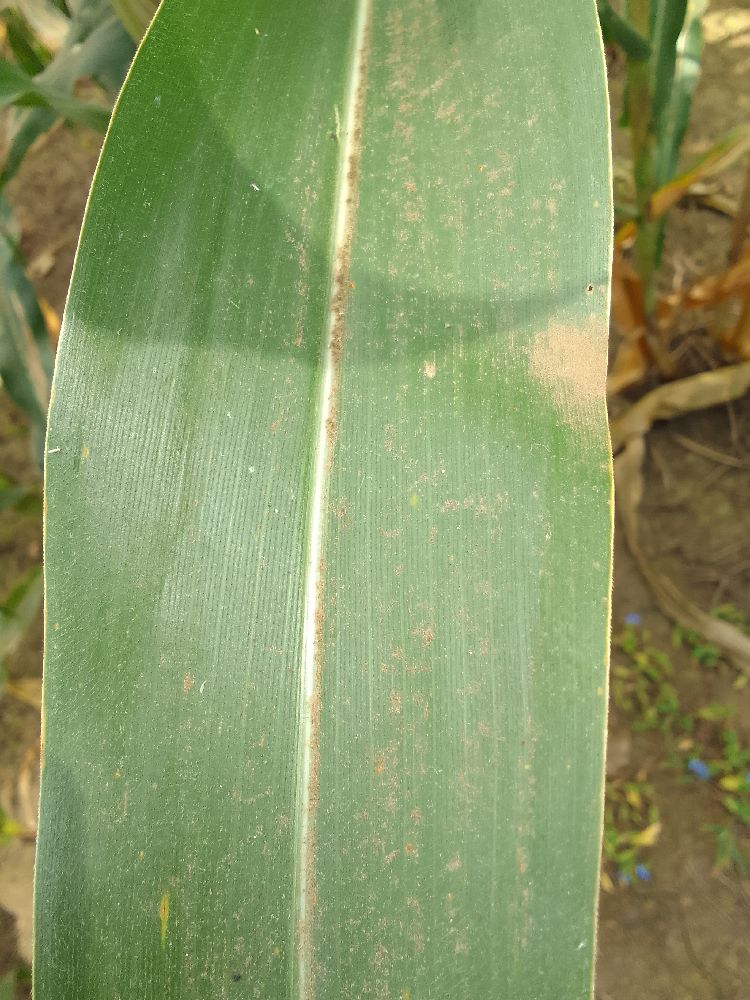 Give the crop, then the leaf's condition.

maize, healthy
